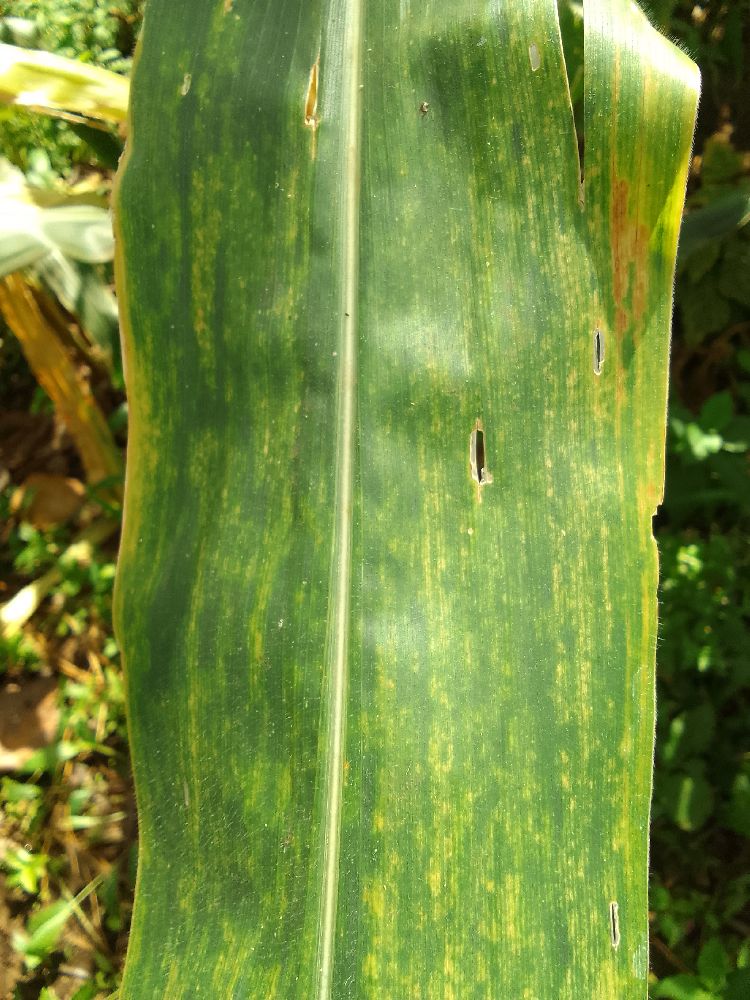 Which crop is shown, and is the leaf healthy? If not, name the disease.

maize, maize lethal necrosis
